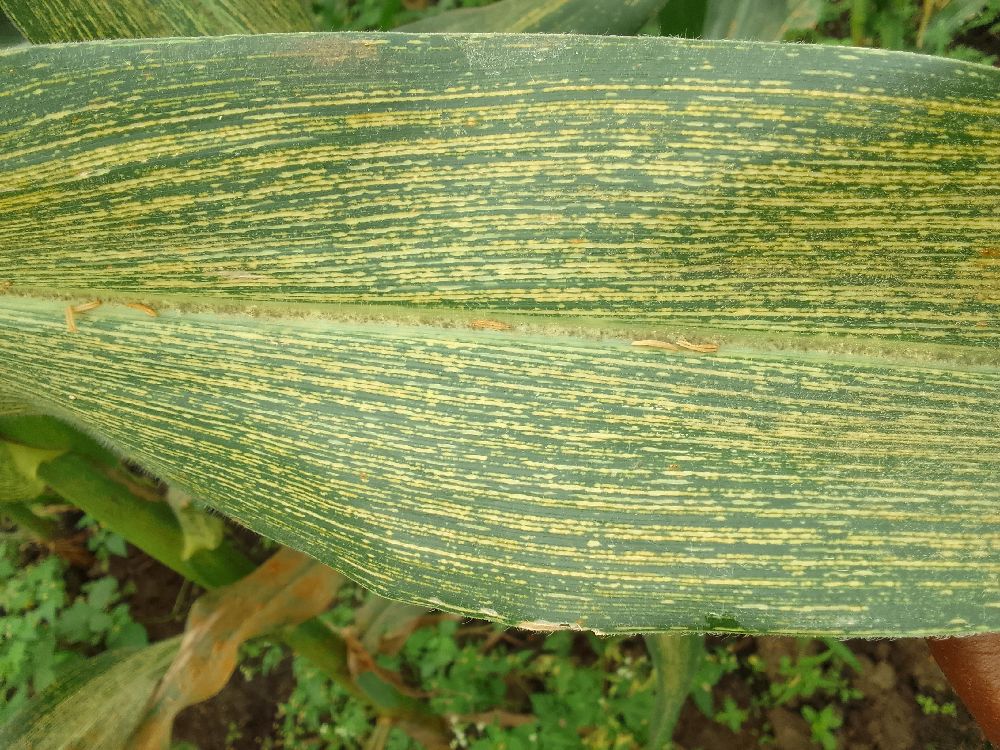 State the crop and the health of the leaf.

maize, maize streak virus
